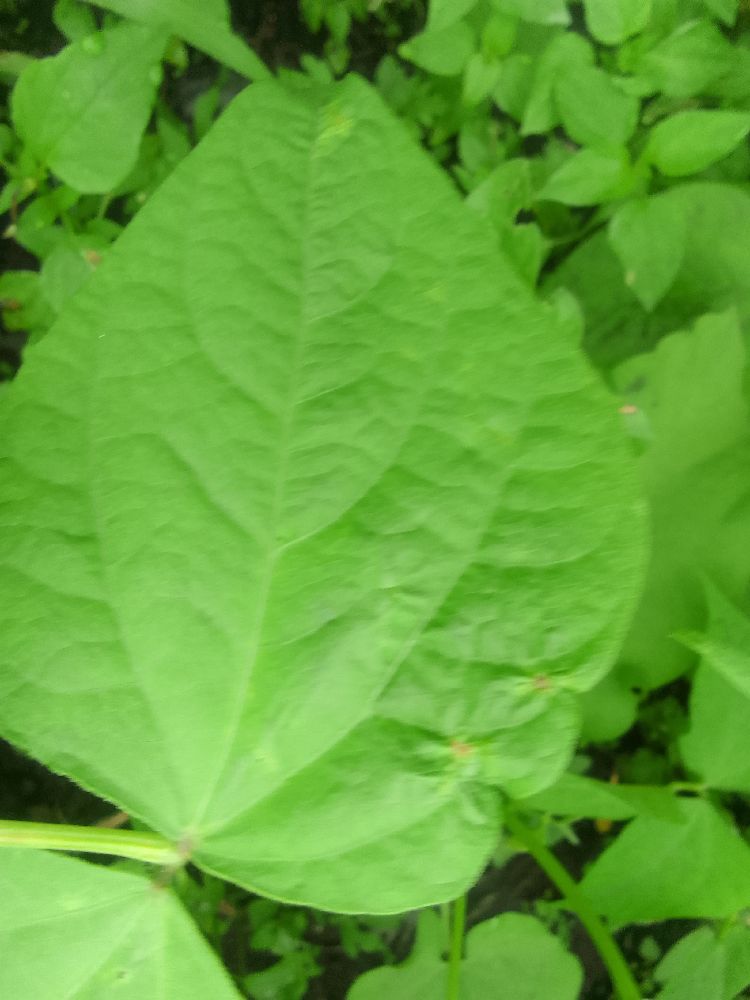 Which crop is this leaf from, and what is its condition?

common bean, healthy
